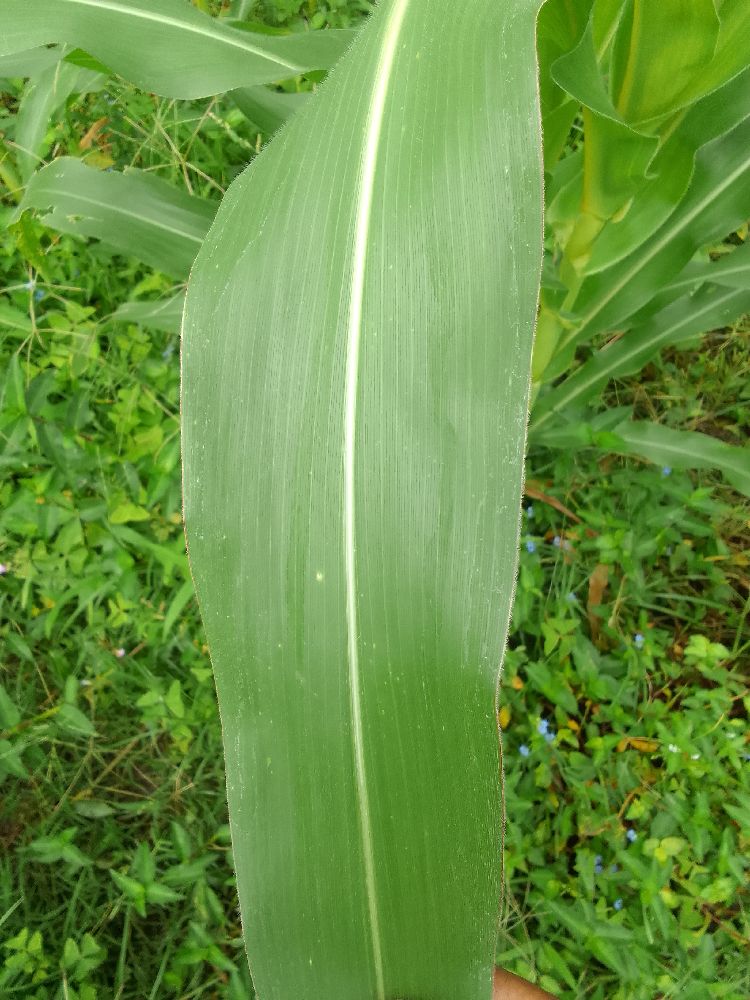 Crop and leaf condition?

maize, healthy
